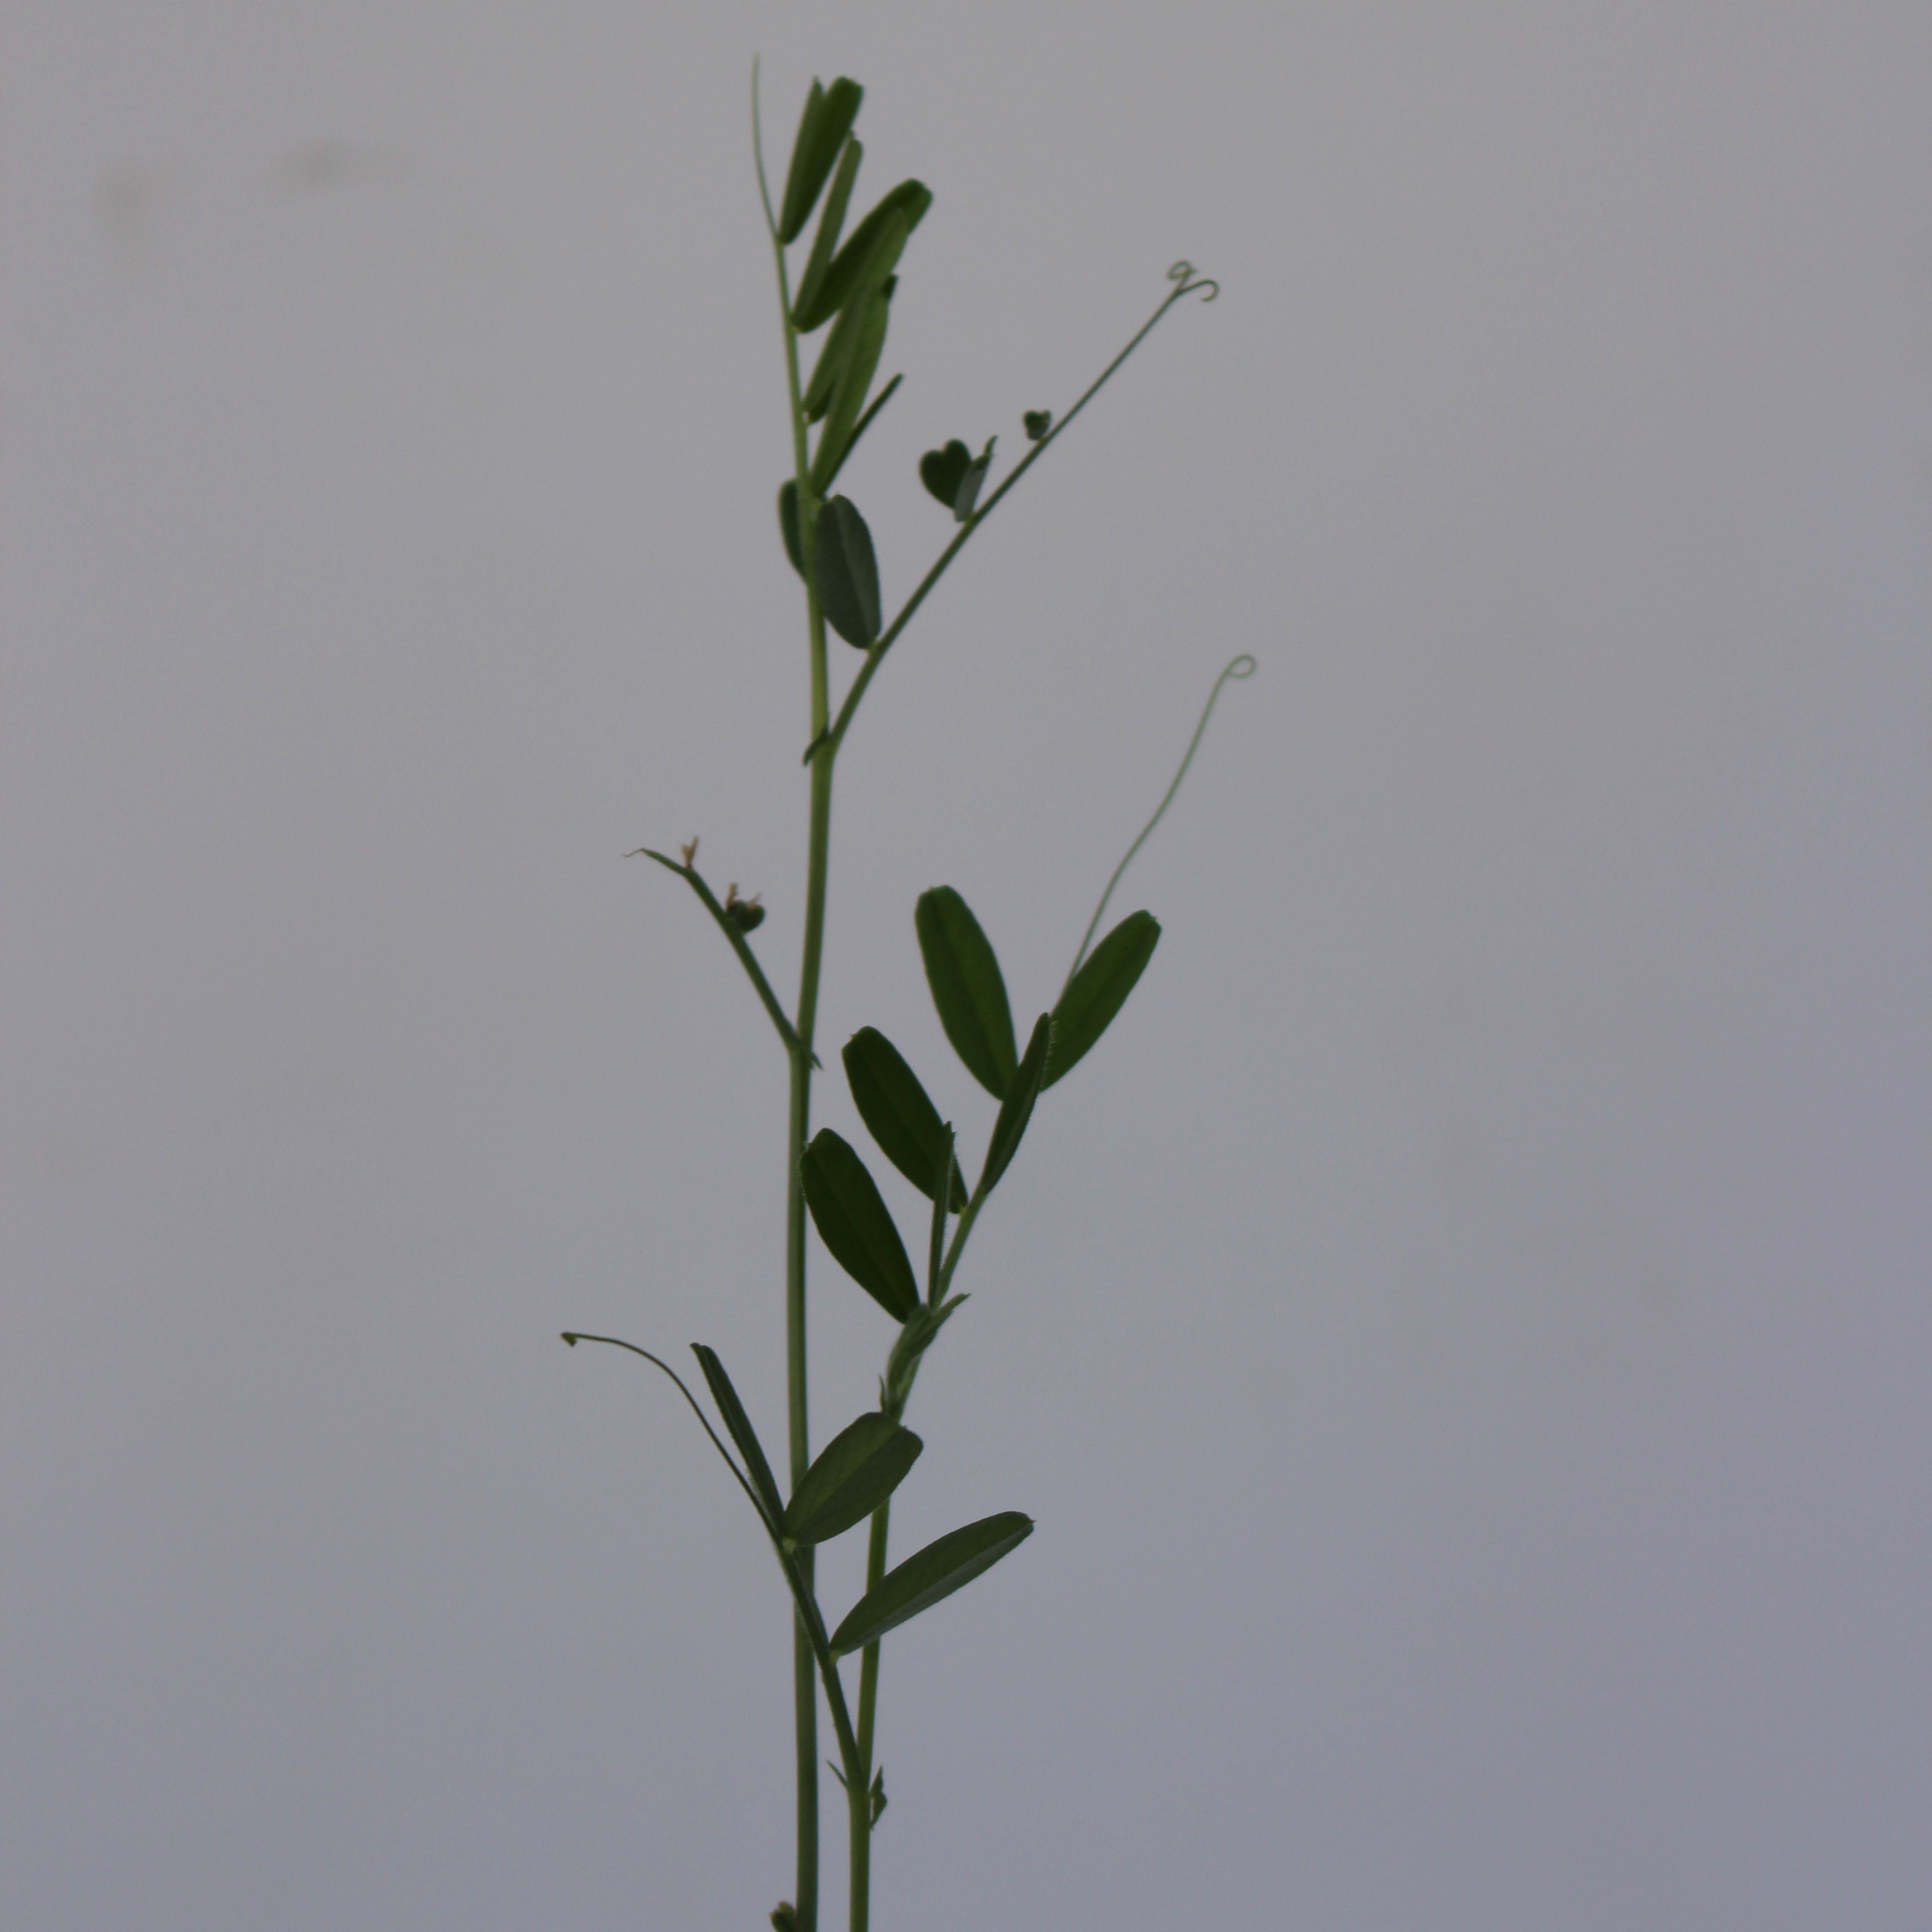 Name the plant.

Vicia sativa
